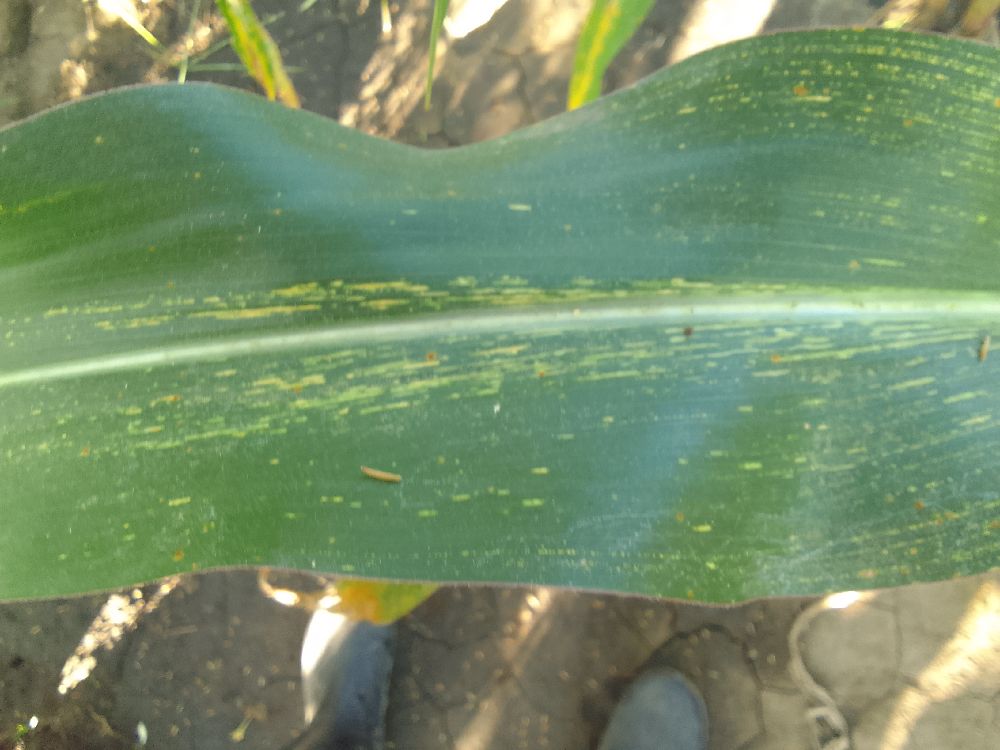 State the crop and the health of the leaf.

maize, maize streak virus
